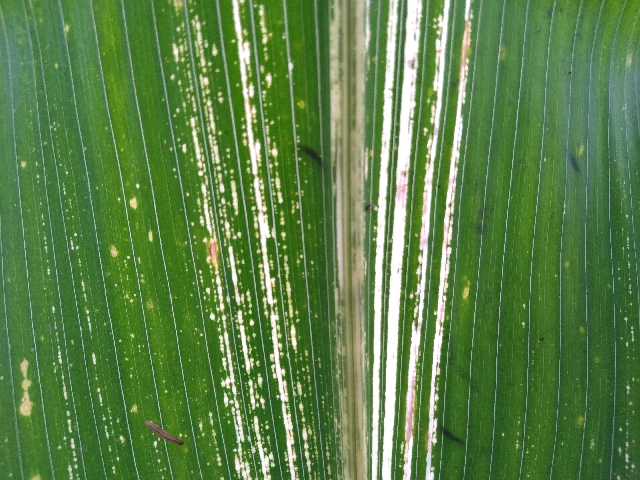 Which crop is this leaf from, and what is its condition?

maize, maize streak virus
